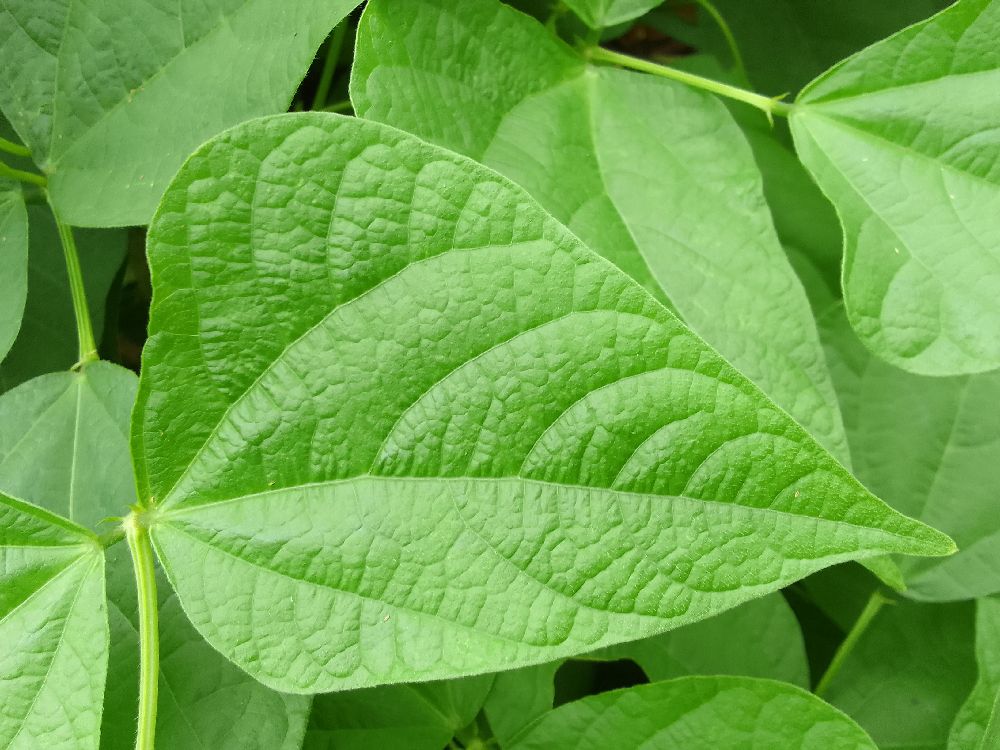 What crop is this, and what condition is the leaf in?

common bean, healthy
